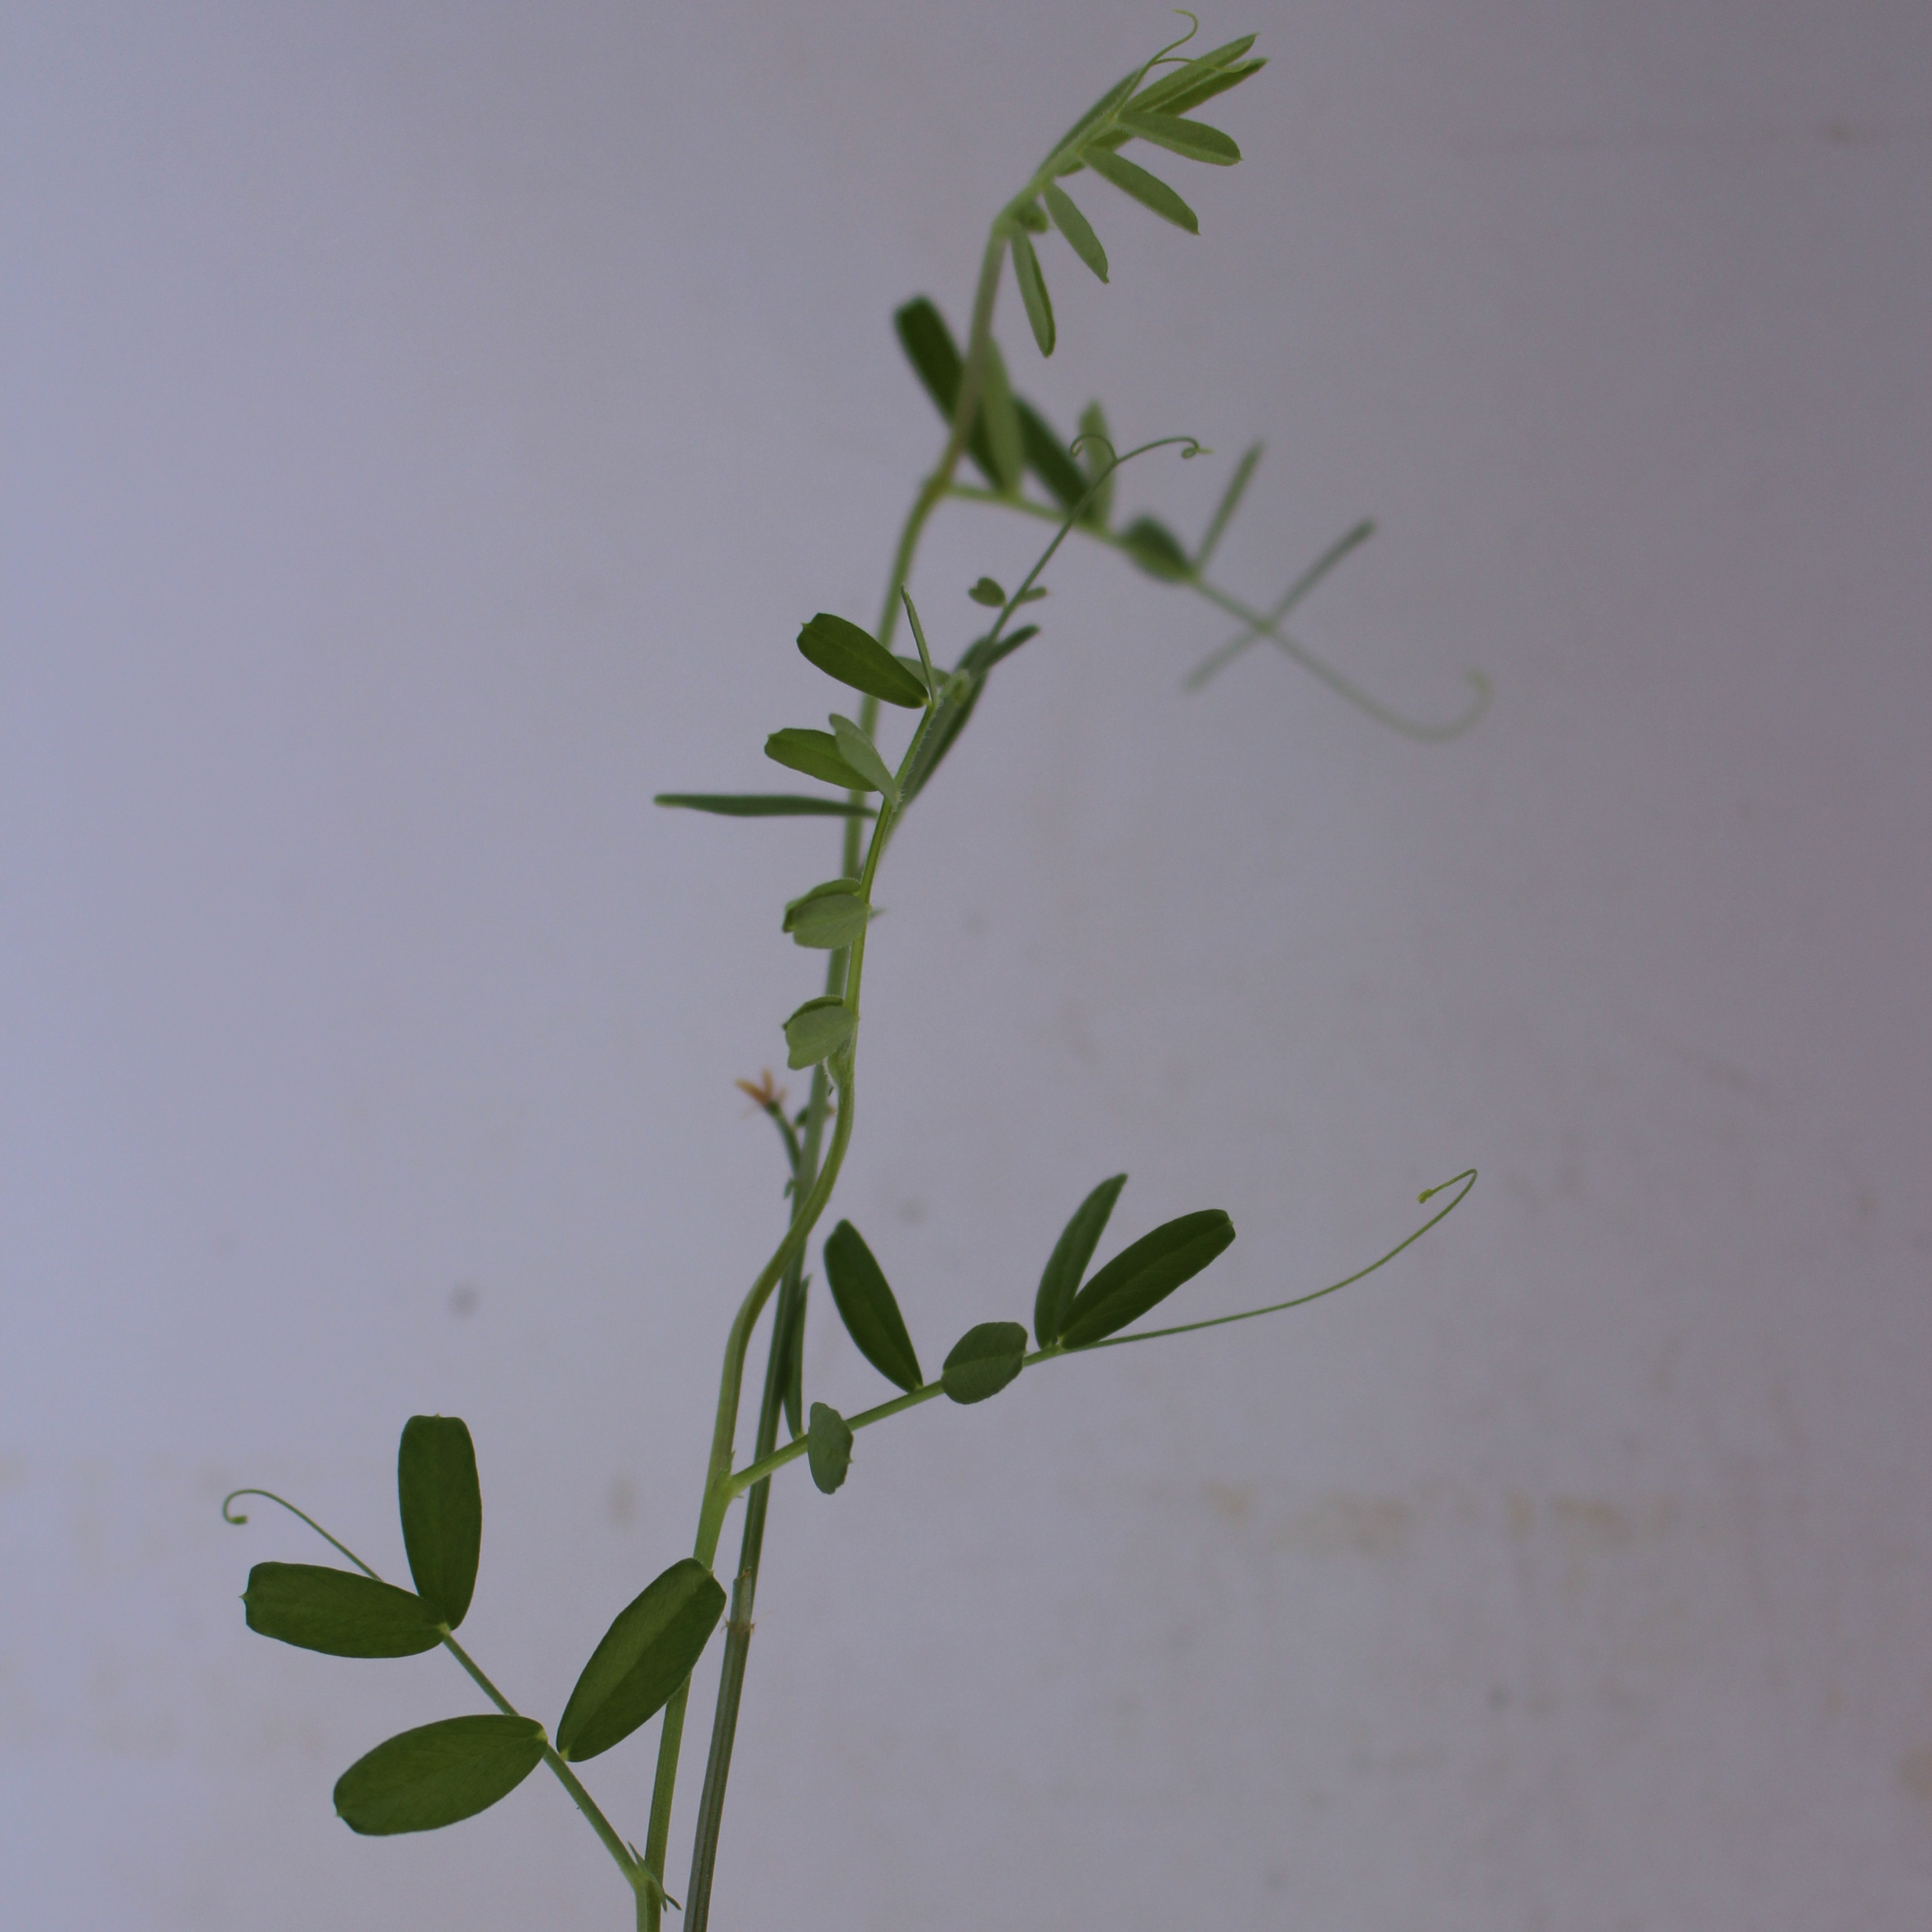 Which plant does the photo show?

Vicia sativa
